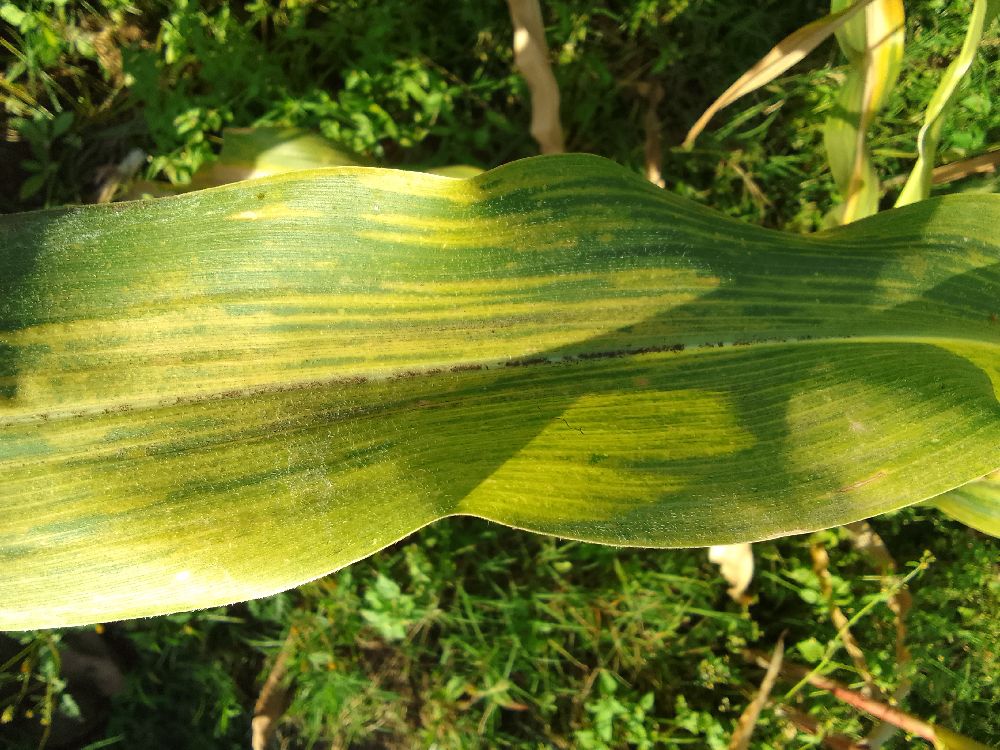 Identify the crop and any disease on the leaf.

maize, maize lethal necrosis
